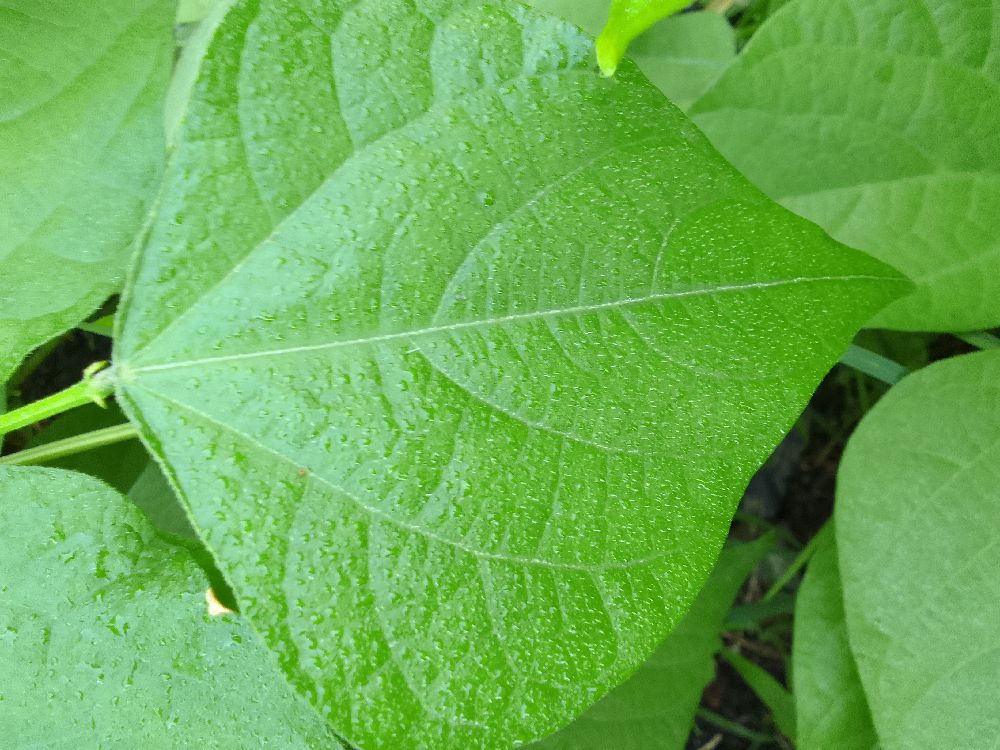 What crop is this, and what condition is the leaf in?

common bean, healthy
